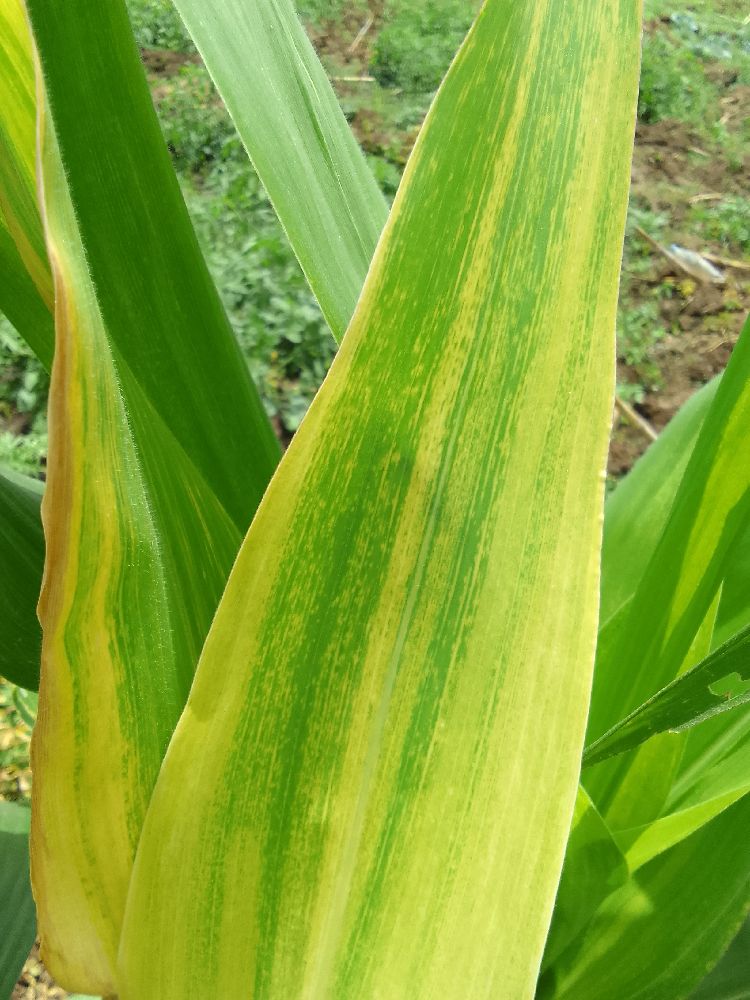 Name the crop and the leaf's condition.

maize, maize lethal necrosis
